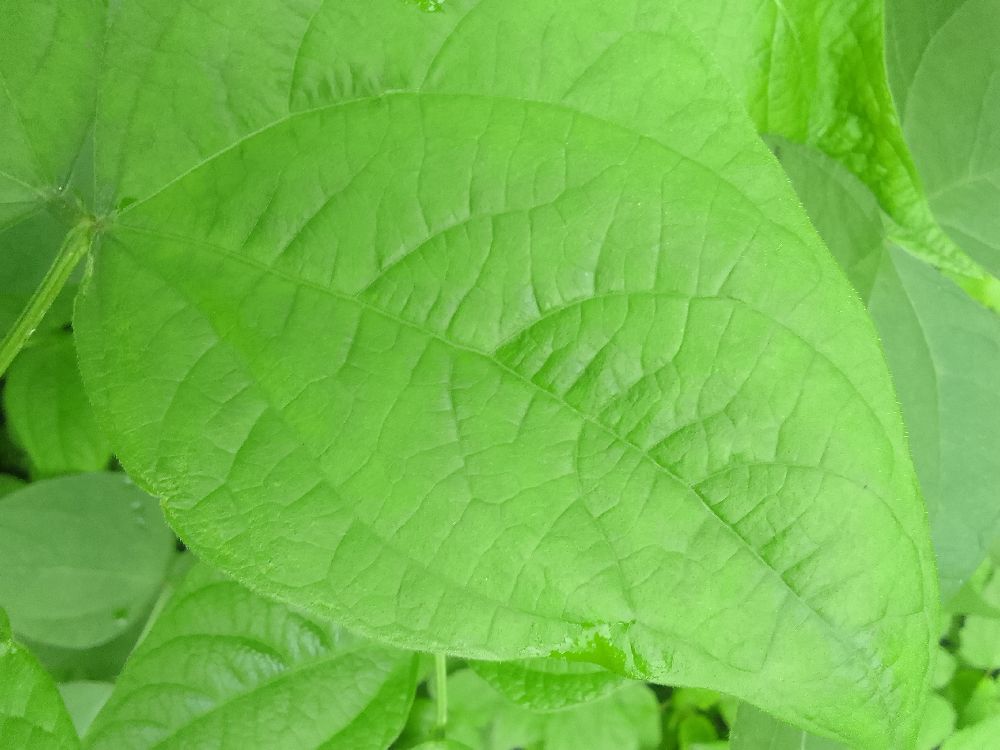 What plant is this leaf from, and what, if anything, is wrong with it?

common bean, healthy
